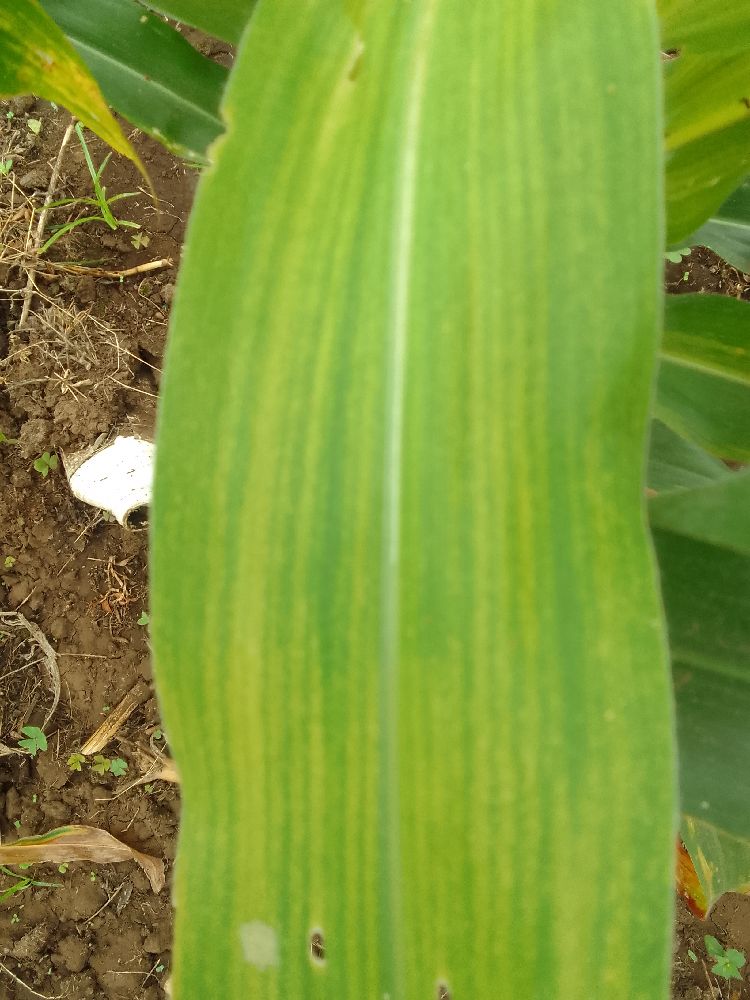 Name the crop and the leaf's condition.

maize, maize lethal necrosis
